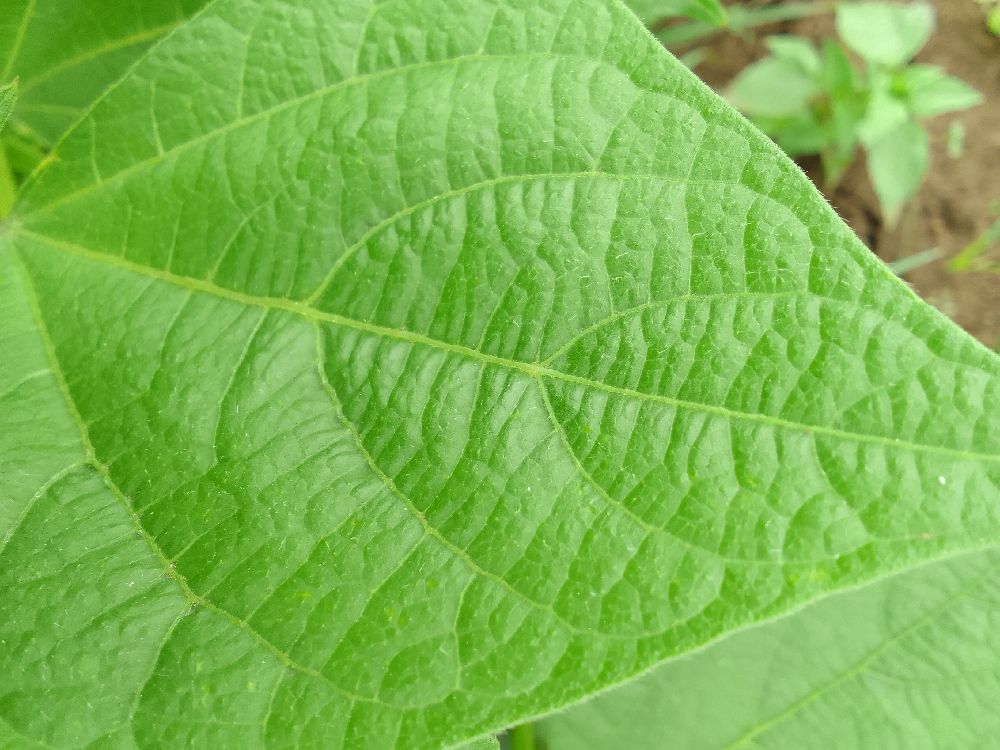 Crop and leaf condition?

common bean, healthy
